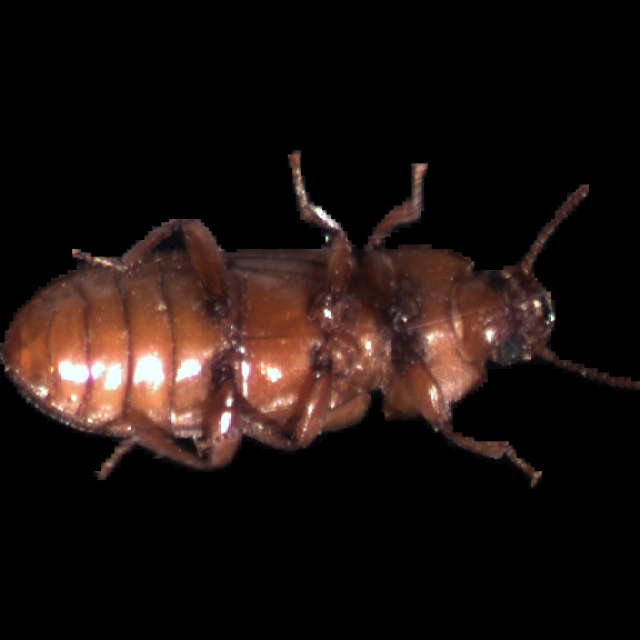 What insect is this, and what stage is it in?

mealworm beetle
